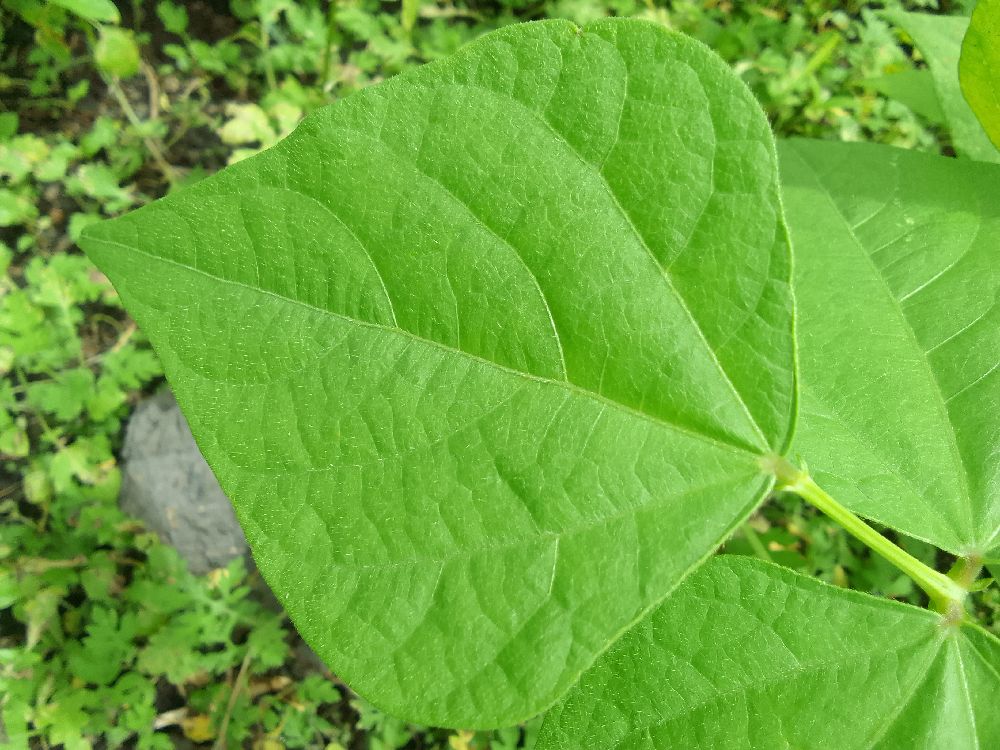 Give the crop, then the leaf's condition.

common bean, healthy
